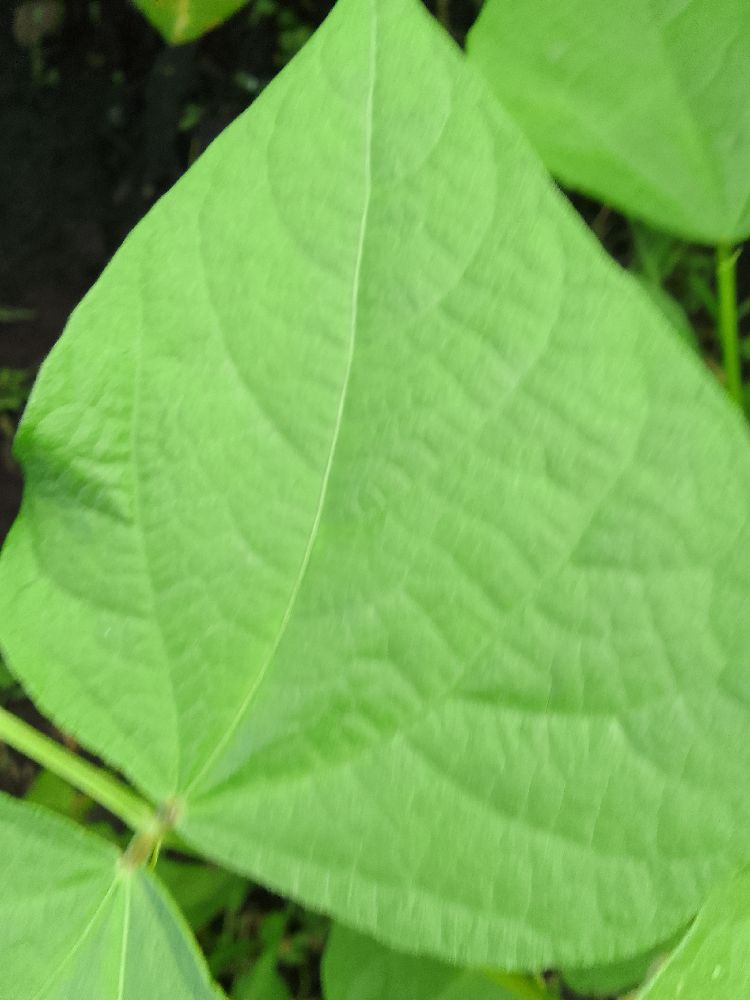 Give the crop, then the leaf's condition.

common bean, healthy
